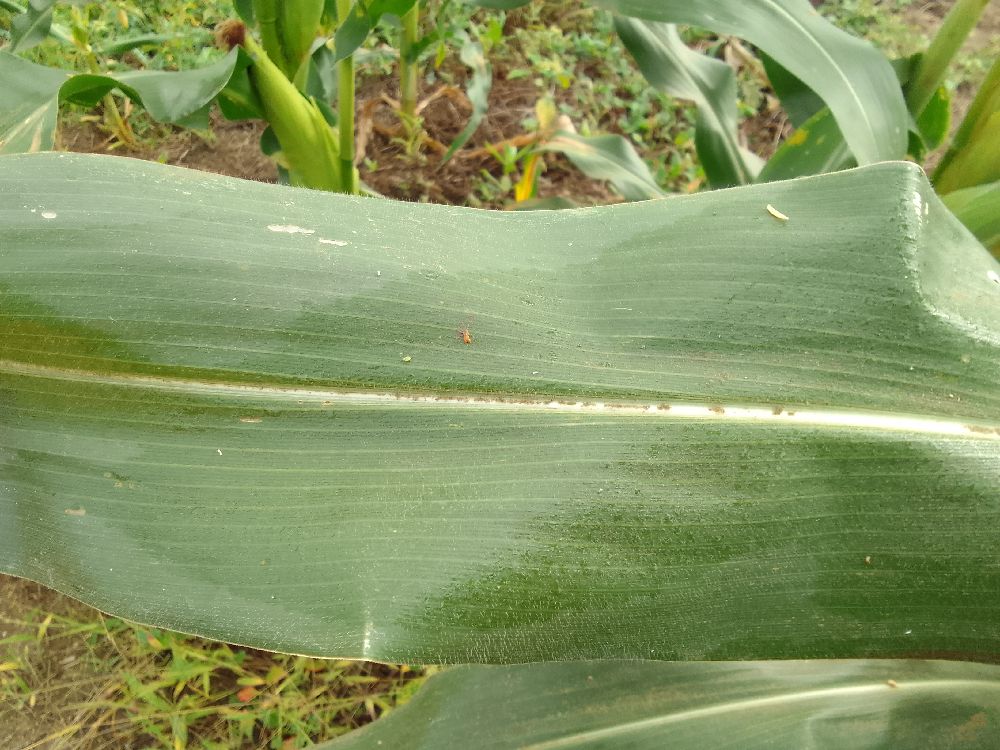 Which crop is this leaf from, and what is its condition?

maize, healthy
